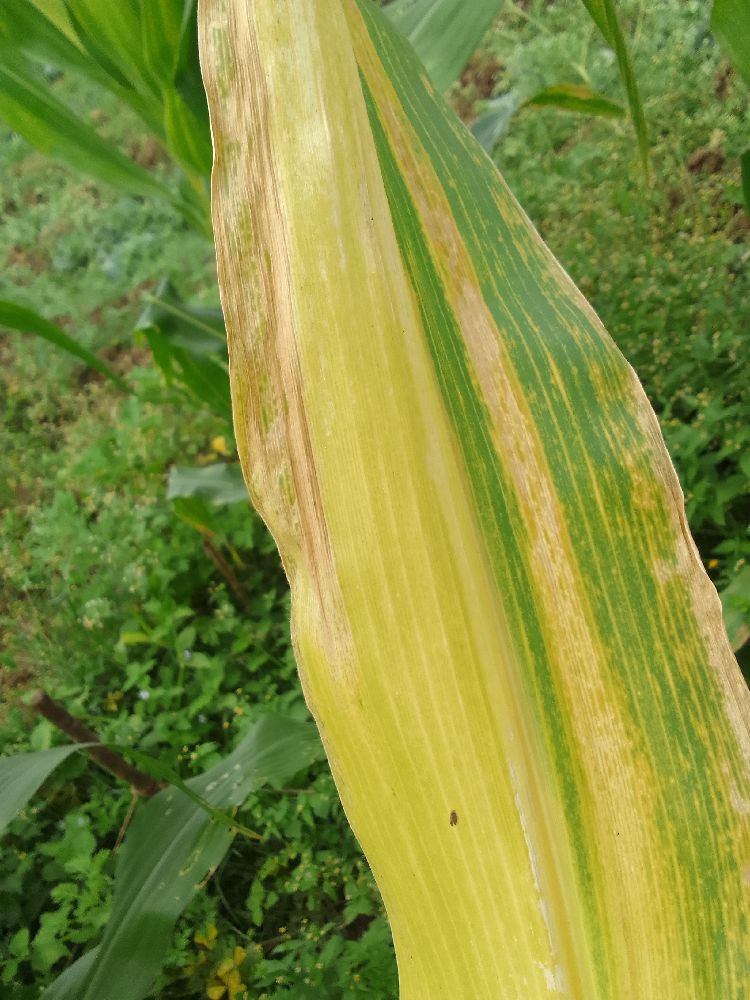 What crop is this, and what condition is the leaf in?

maize, maize lethal necrosis
